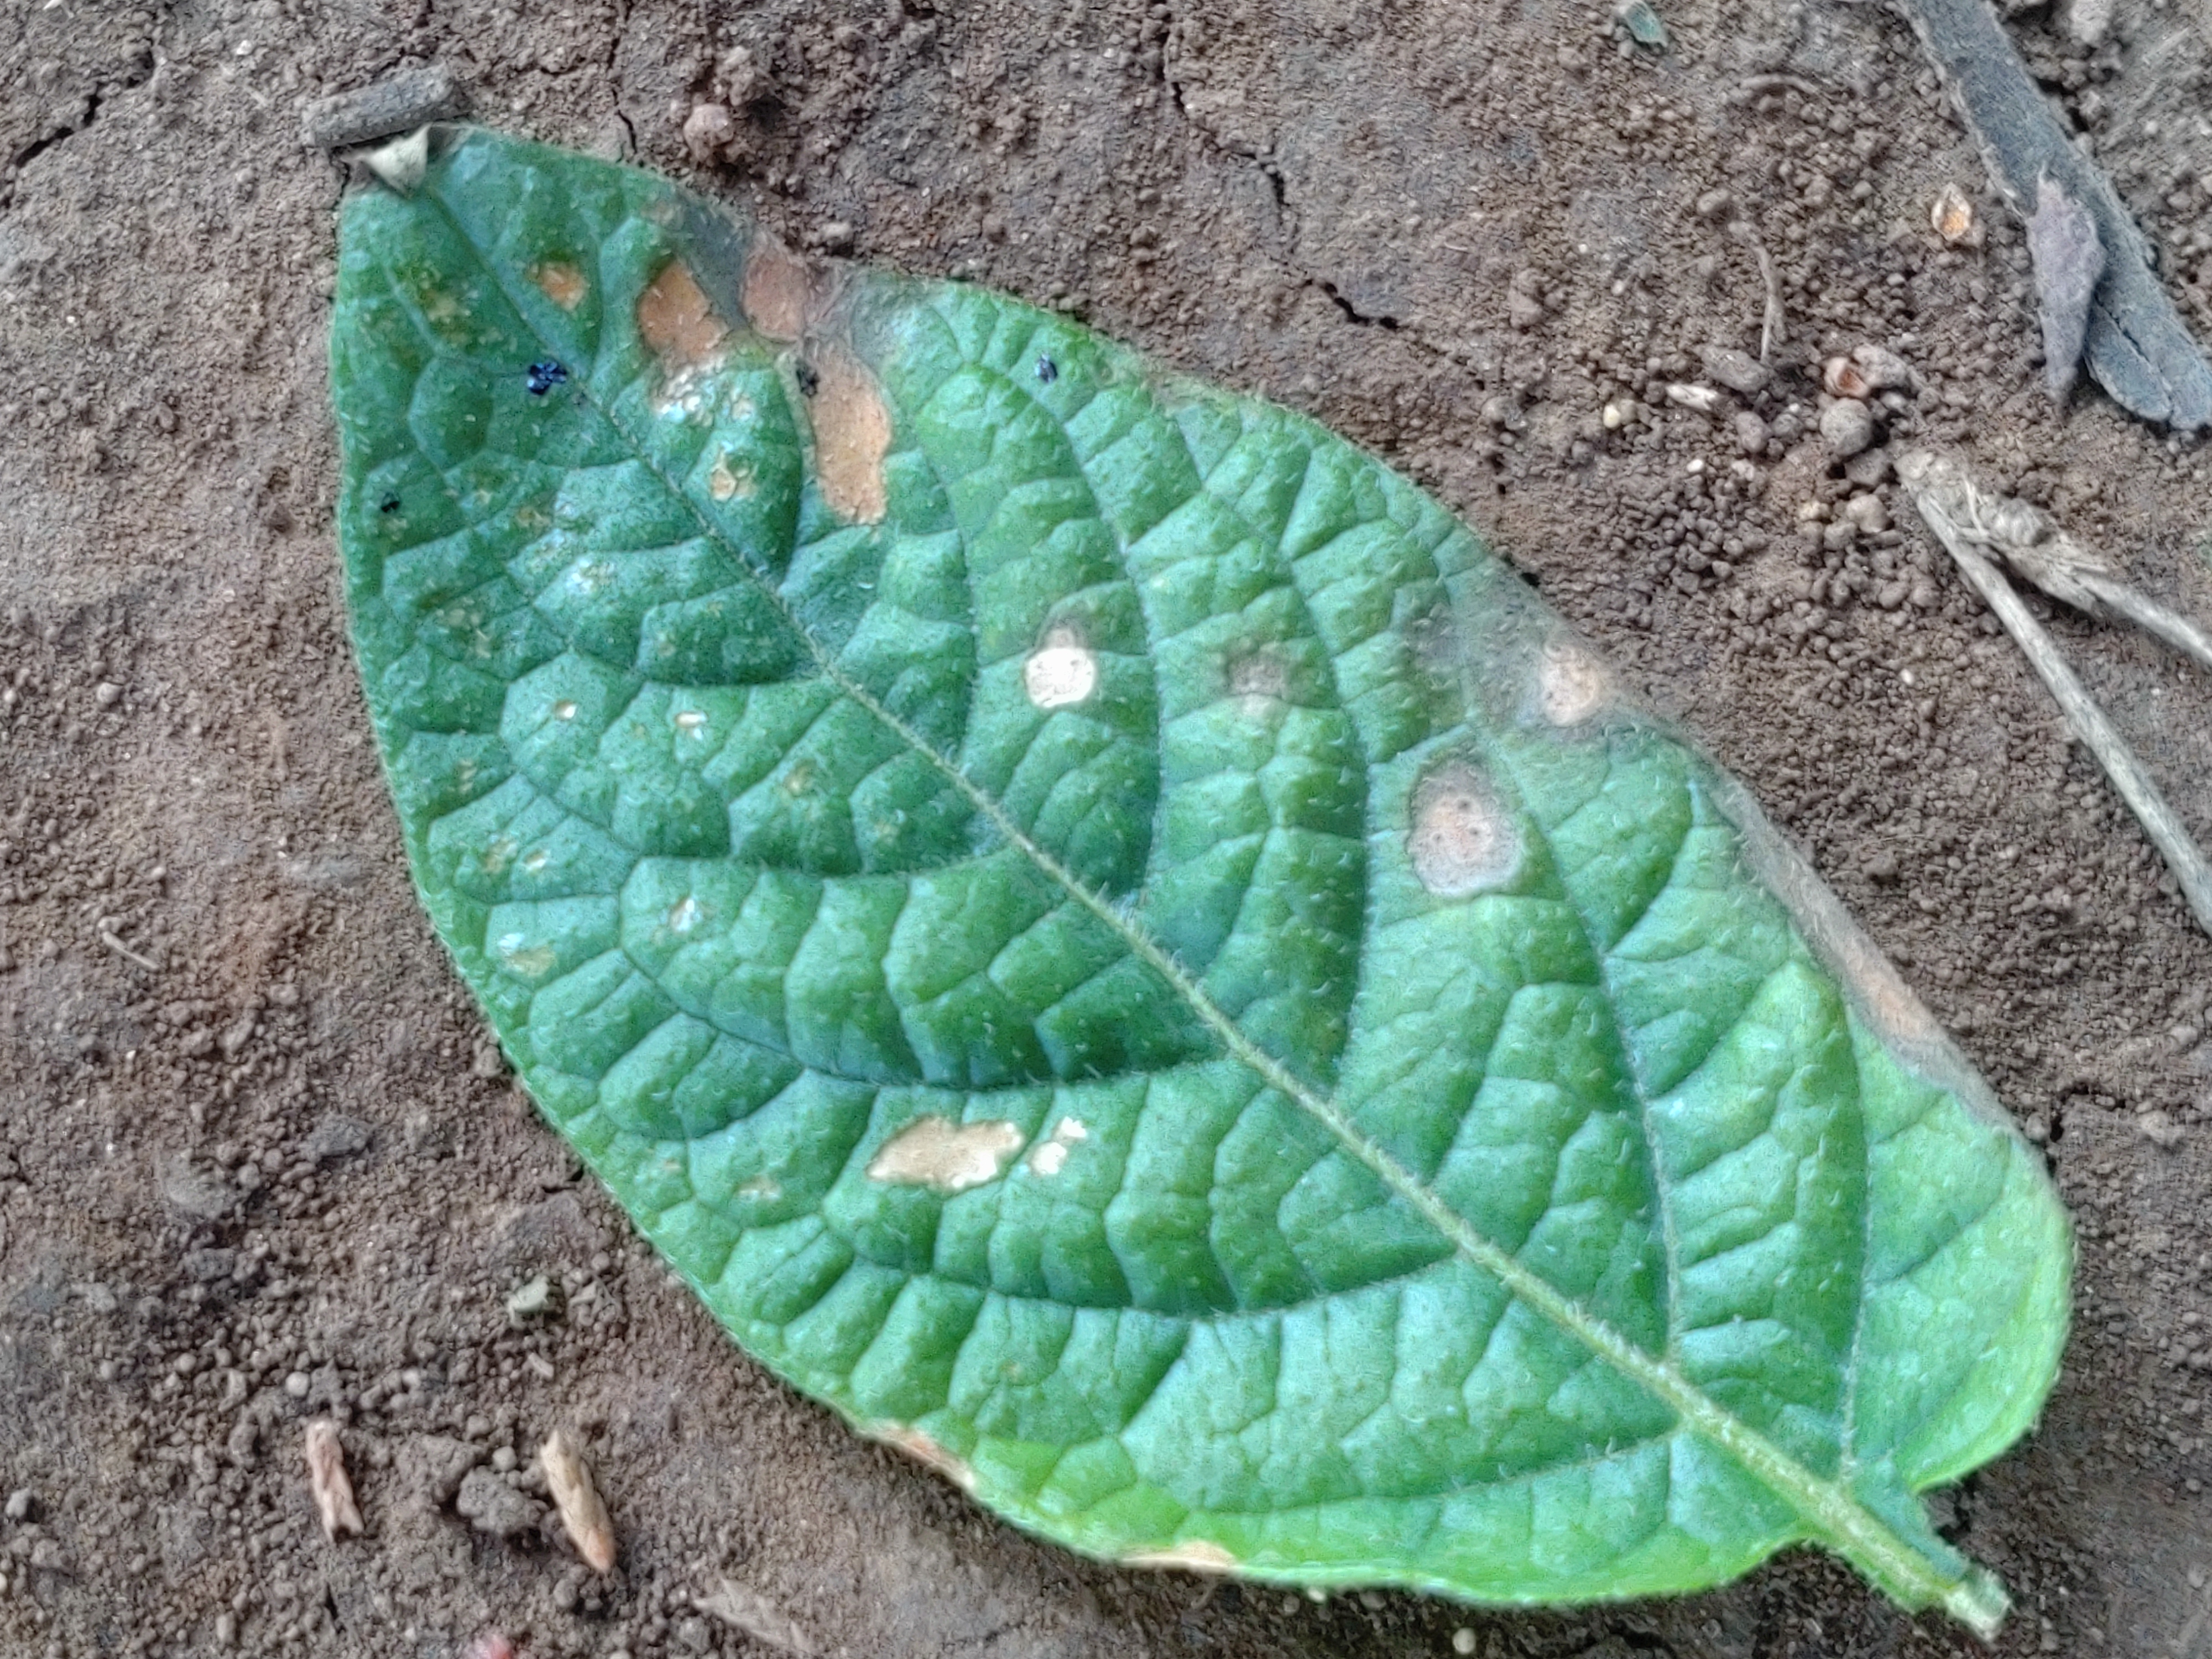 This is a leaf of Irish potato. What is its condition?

early blight
